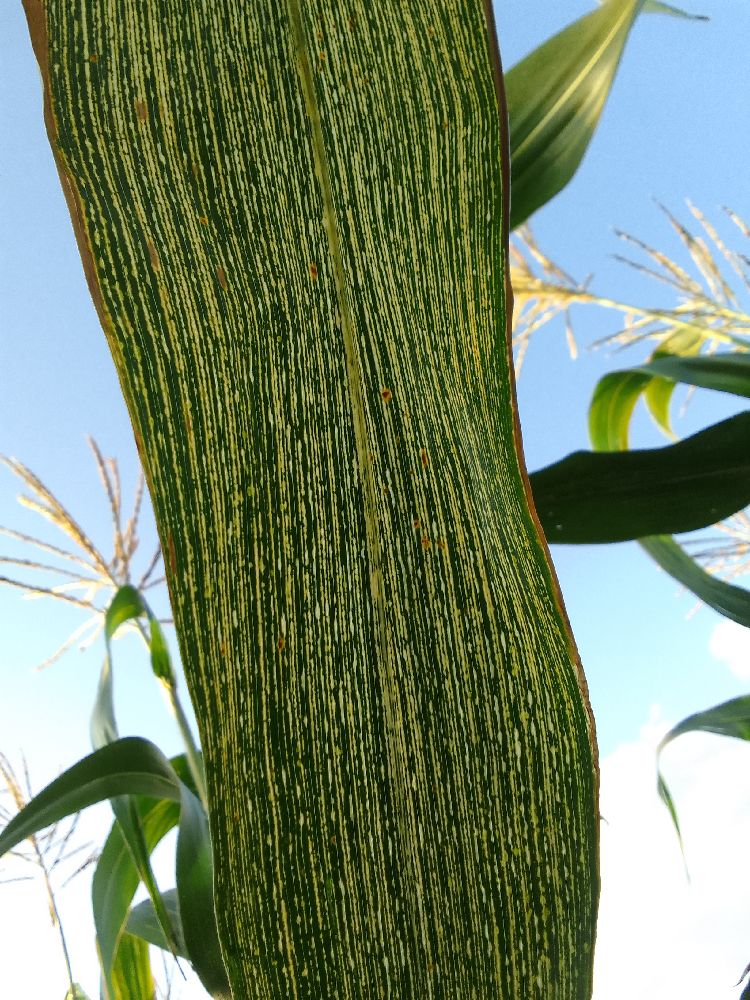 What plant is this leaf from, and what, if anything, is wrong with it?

maize, maize streak virus
